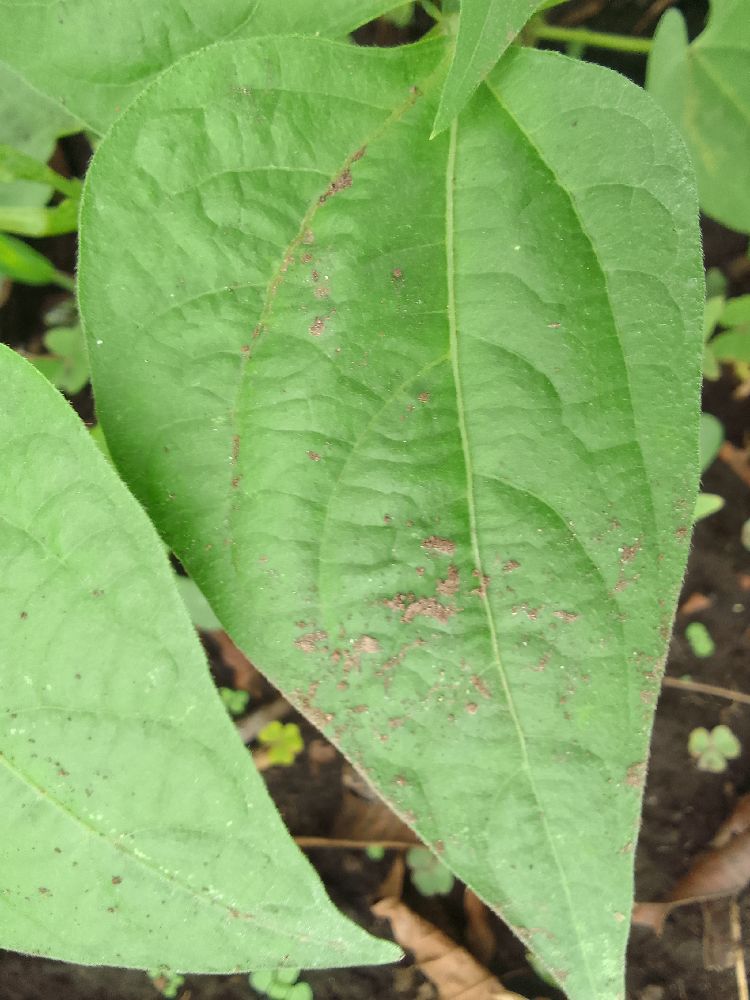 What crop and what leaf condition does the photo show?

common bean, healthy
